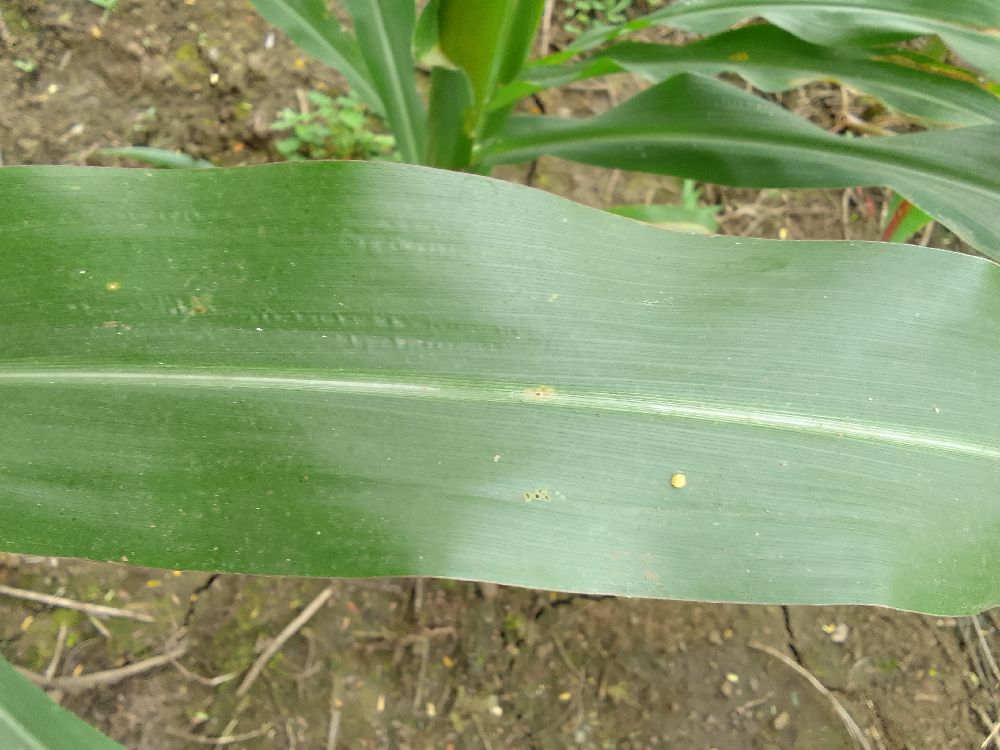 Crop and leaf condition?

maize, healthy
